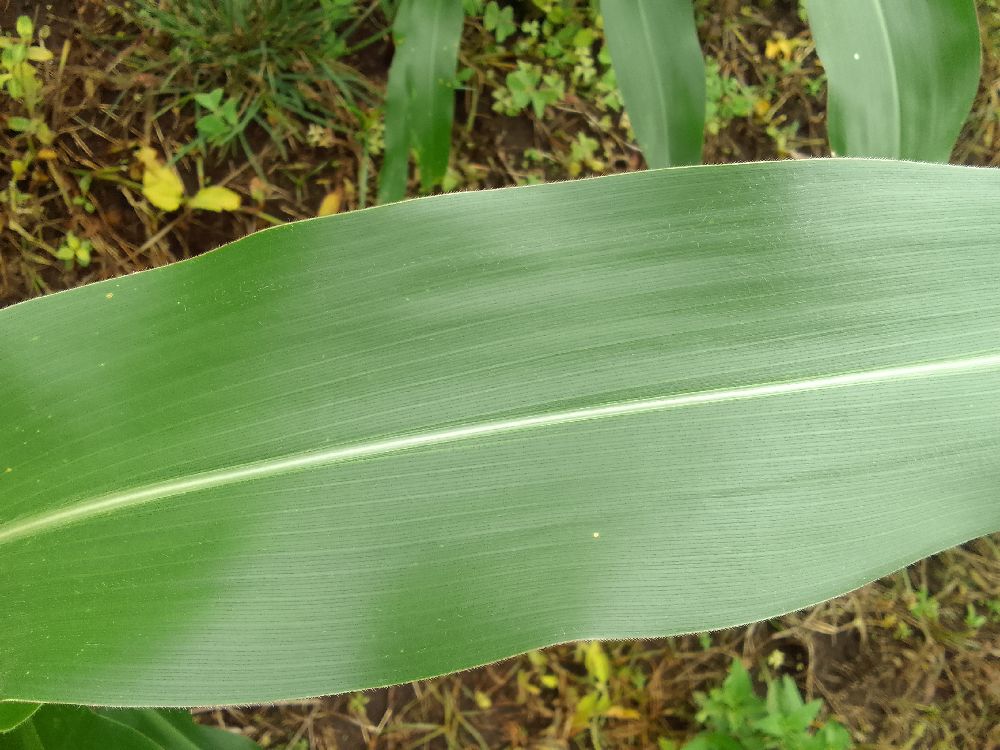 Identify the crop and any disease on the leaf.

maize, healthy
